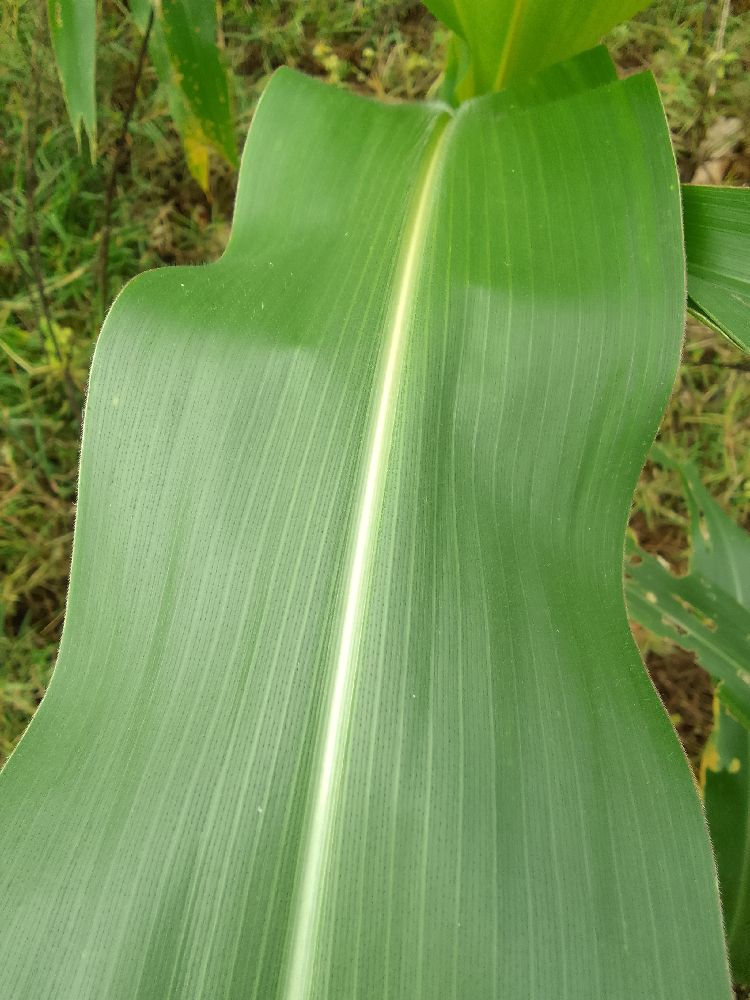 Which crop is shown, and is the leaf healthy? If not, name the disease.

maize, healthy
